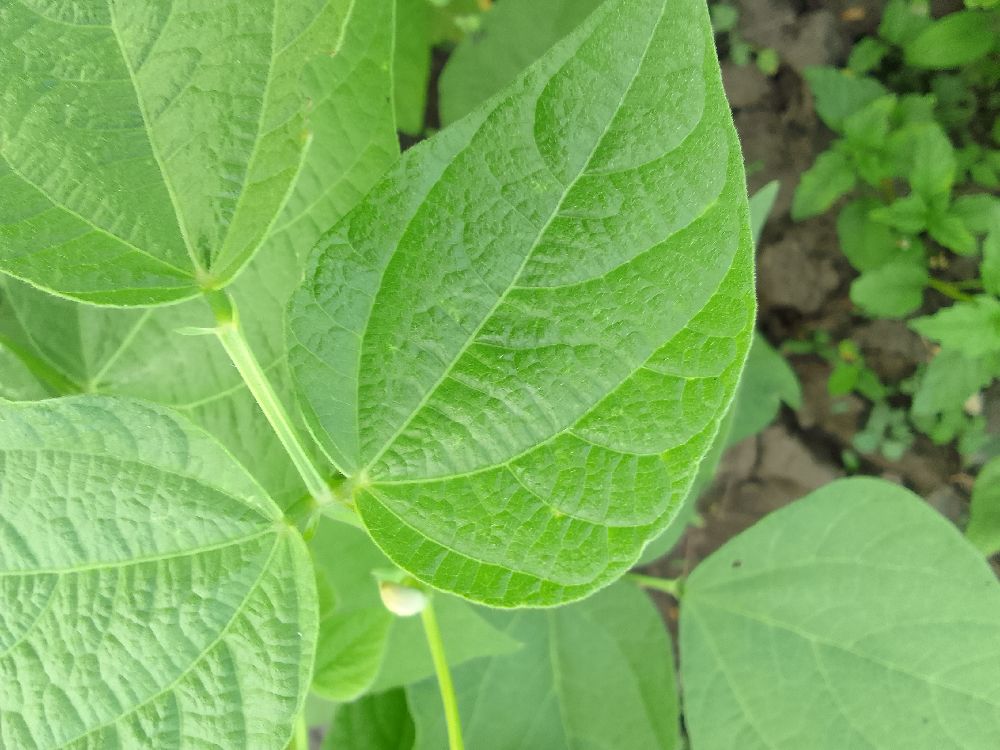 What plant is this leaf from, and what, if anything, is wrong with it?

common bean, healthy
